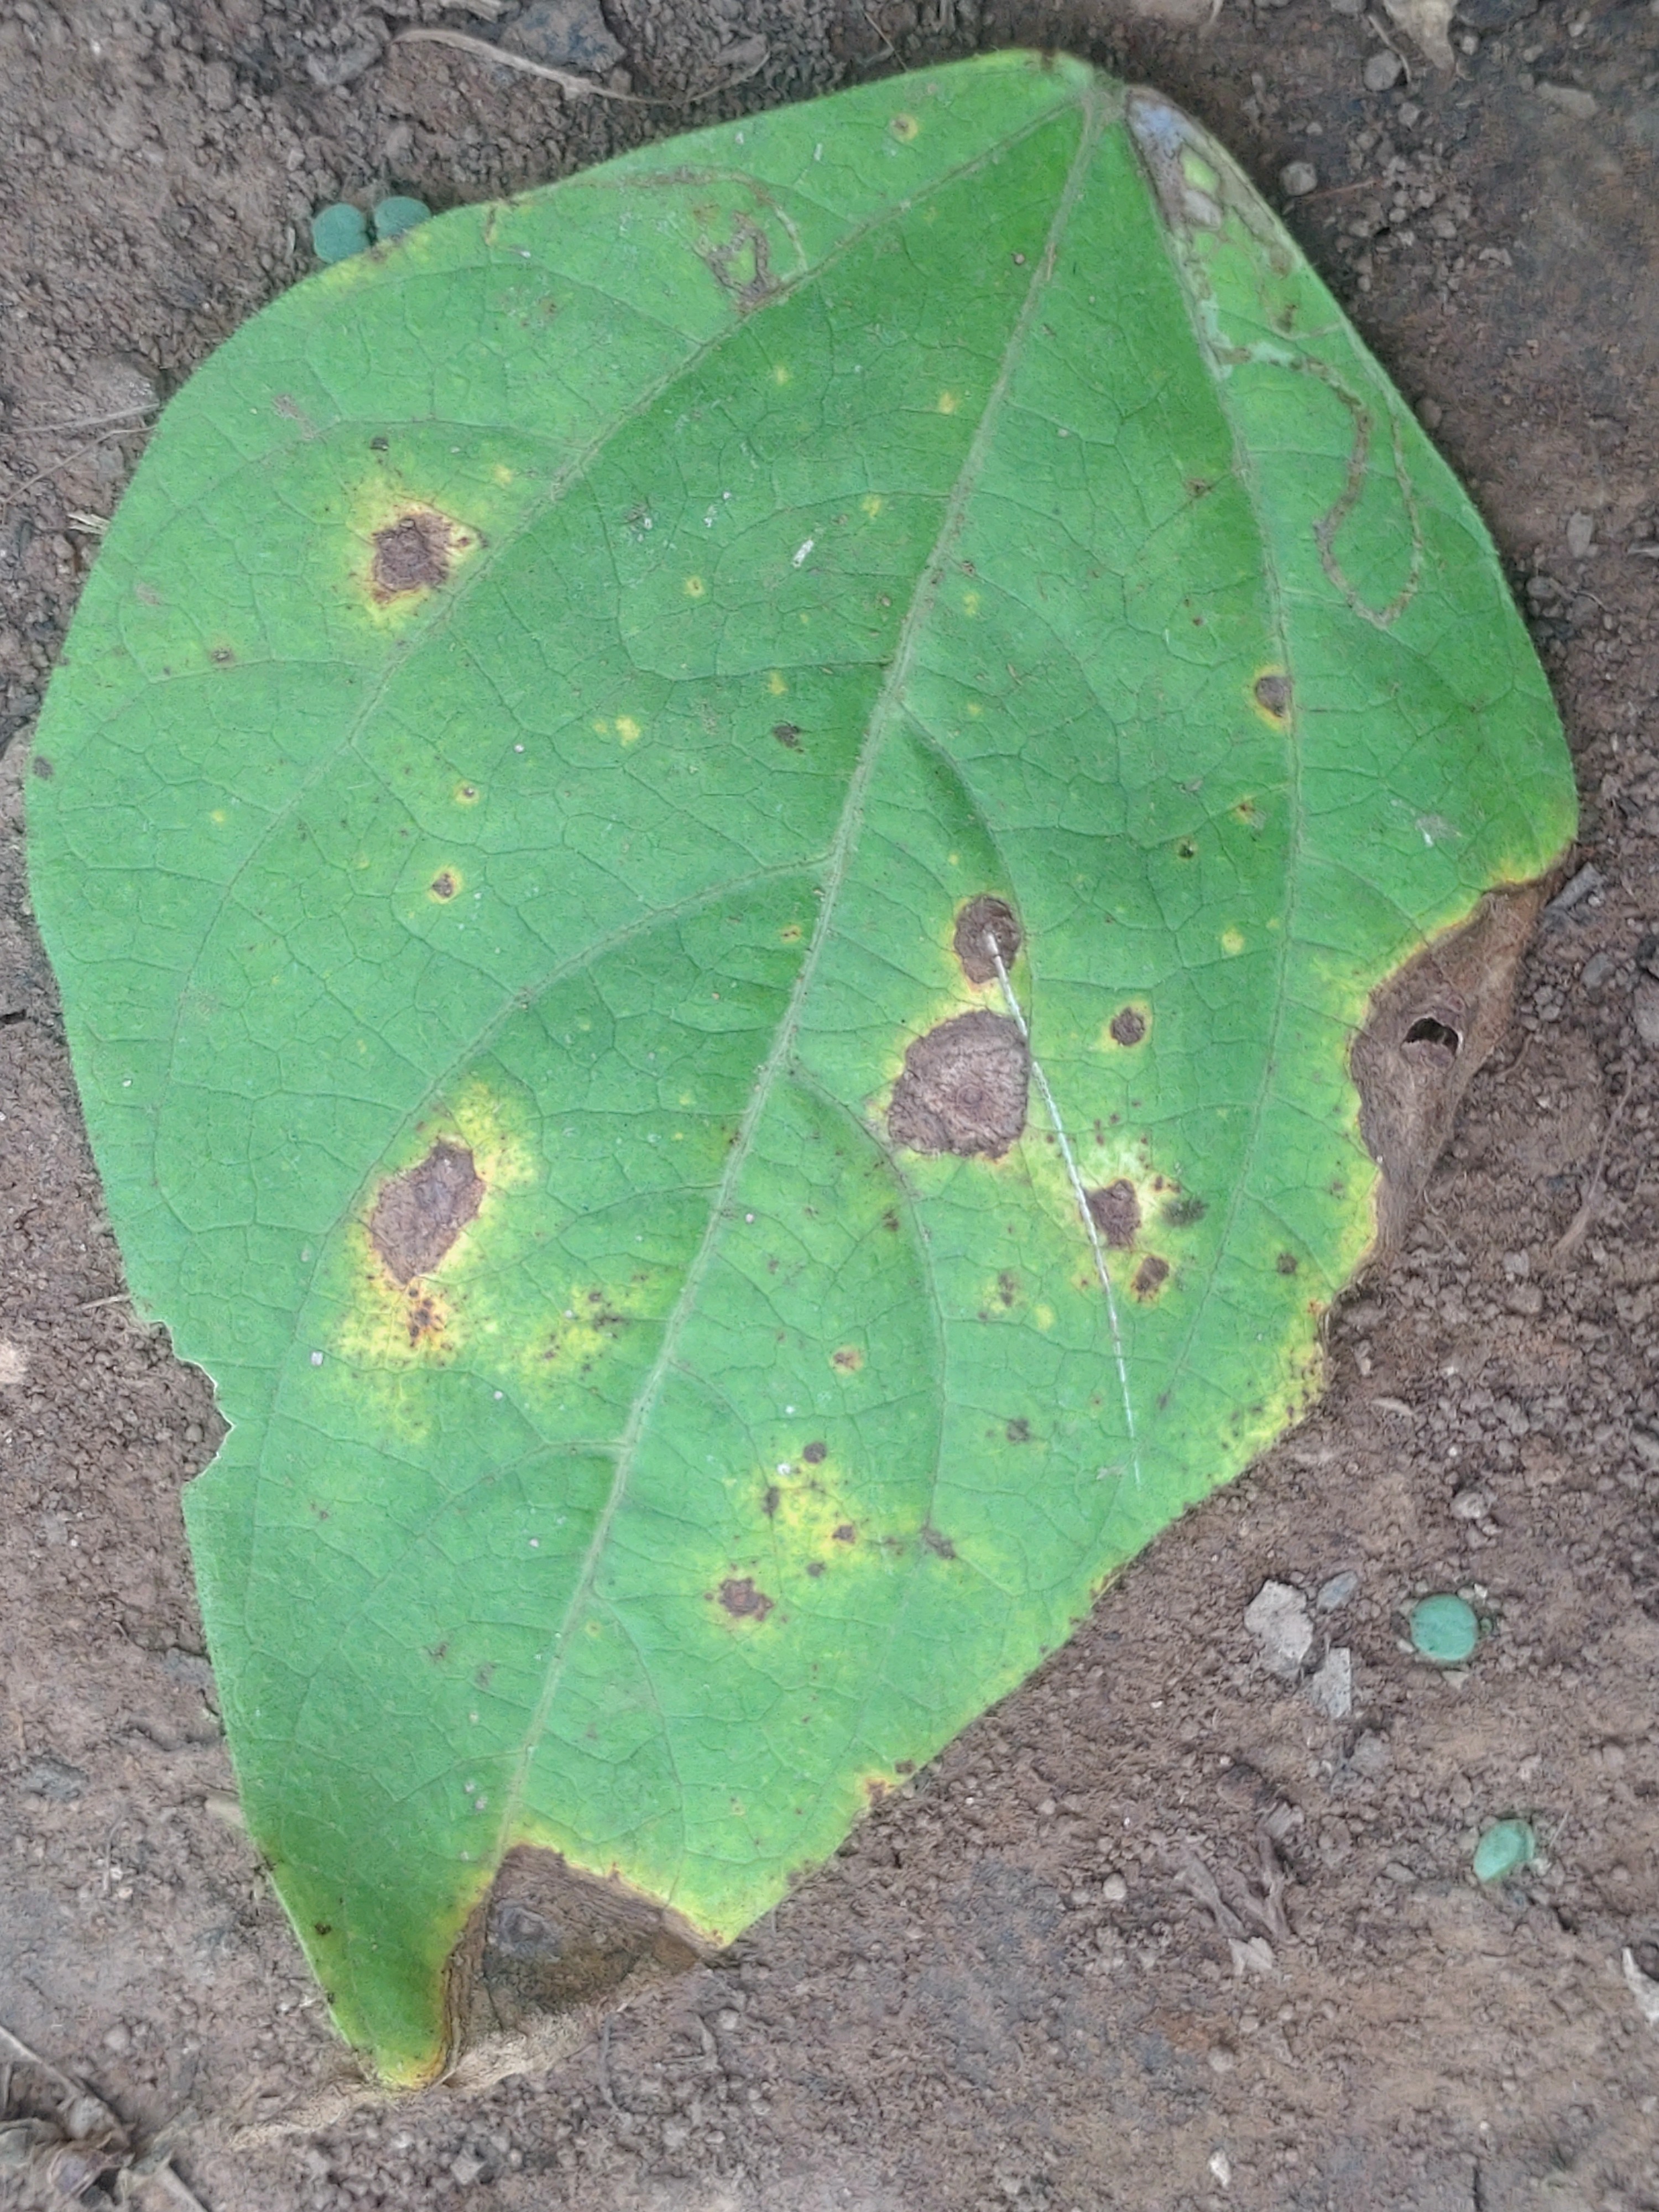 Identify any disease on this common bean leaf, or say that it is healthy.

rust
